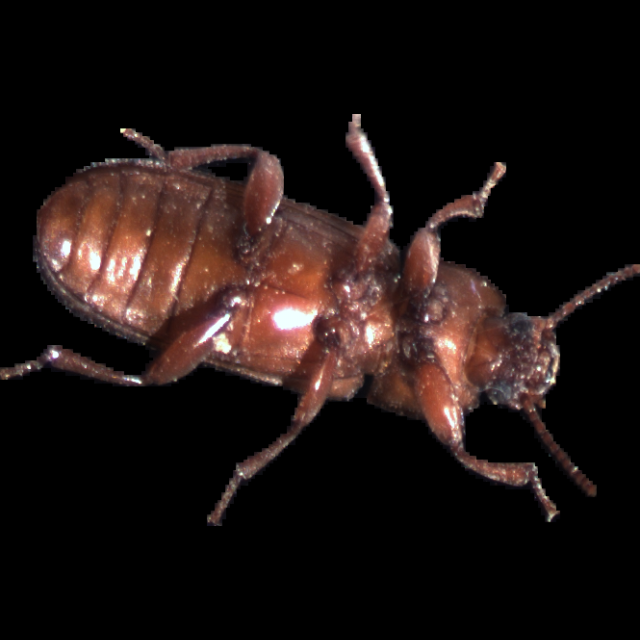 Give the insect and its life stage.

mealworm beetle
